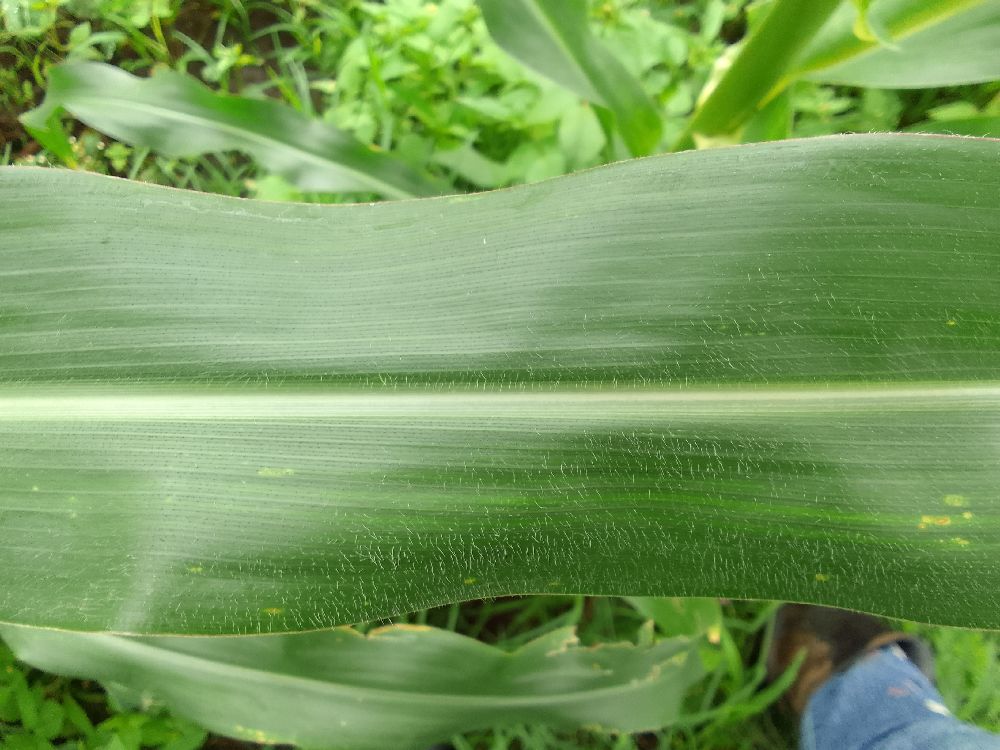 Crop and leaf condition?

maize, healthy
